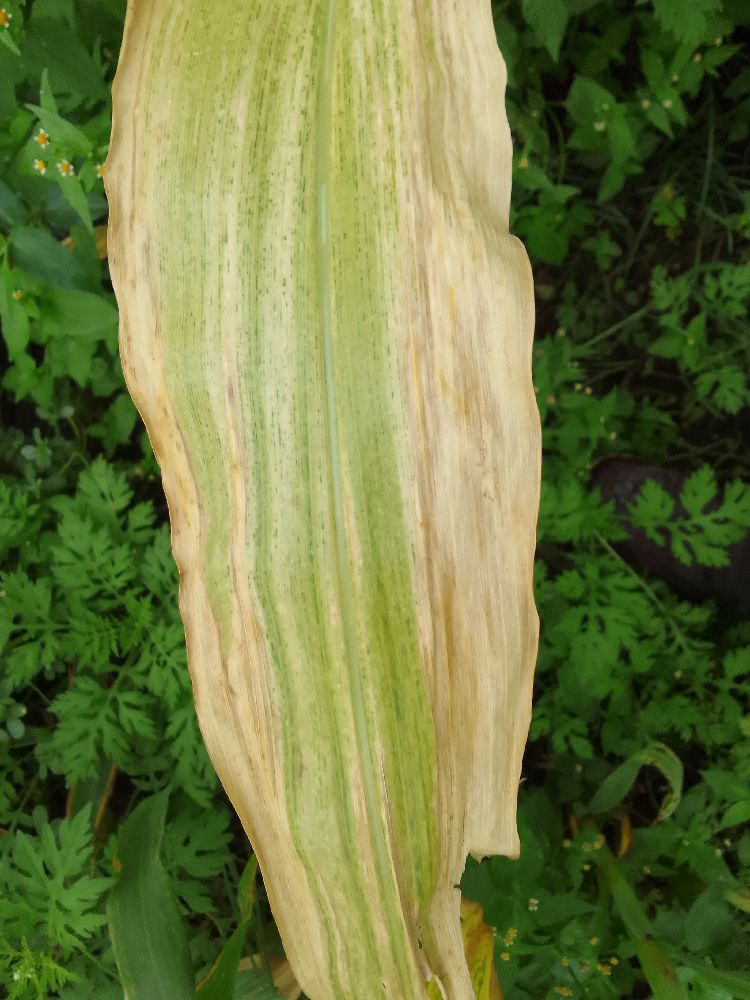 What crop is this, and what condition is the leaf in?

maize, maize lethal necrosis
